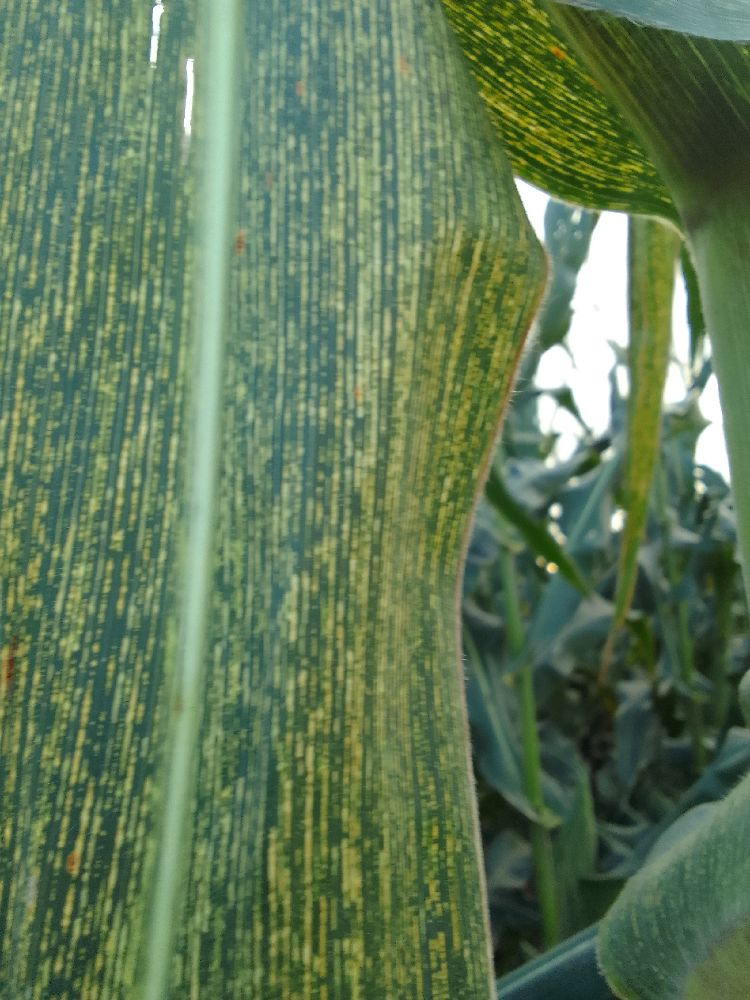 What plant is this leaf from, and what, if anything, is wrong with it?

maize, maize streak virus
